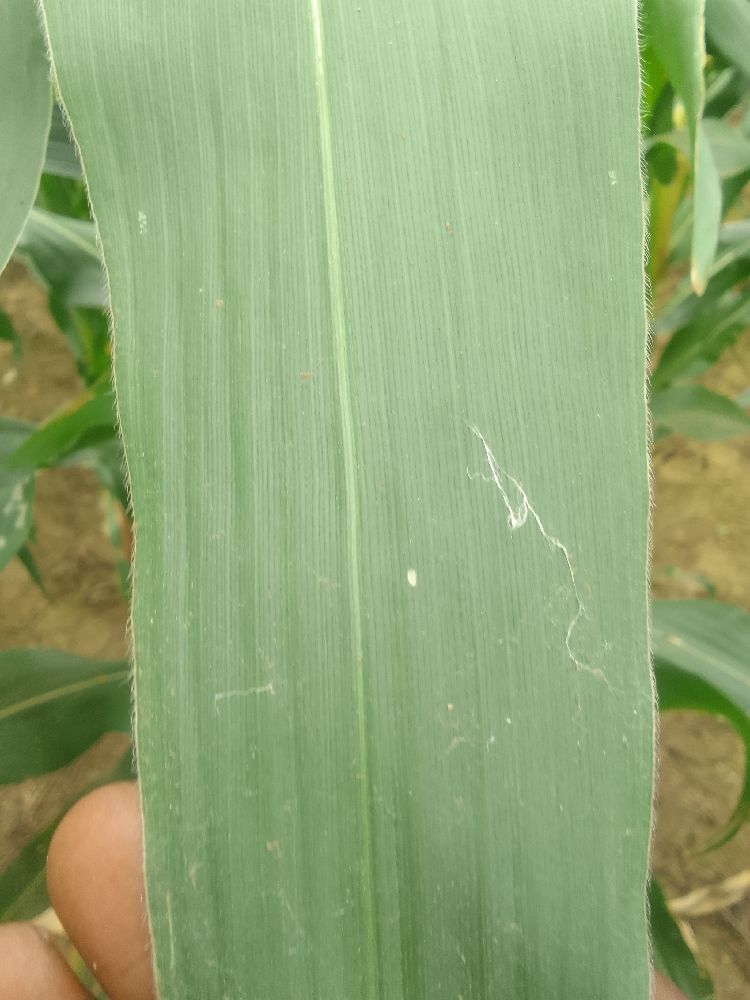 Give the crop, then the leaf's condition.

maize, healthy
